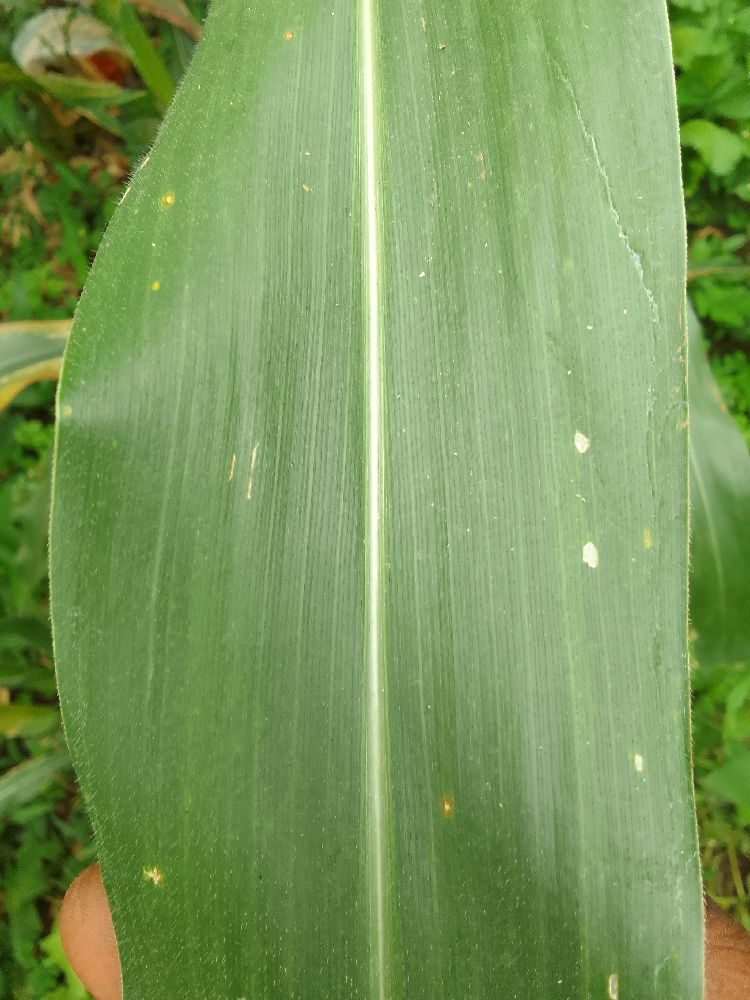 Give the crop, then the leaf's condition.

maize, healthy
